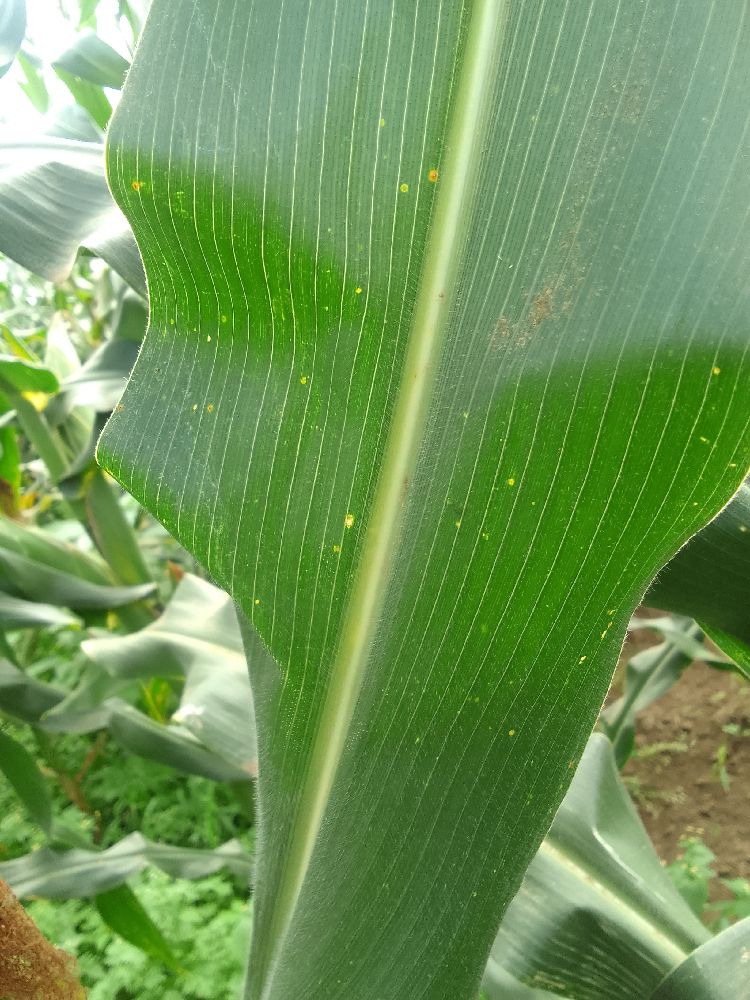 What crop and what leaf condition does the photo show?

maize, healthy
